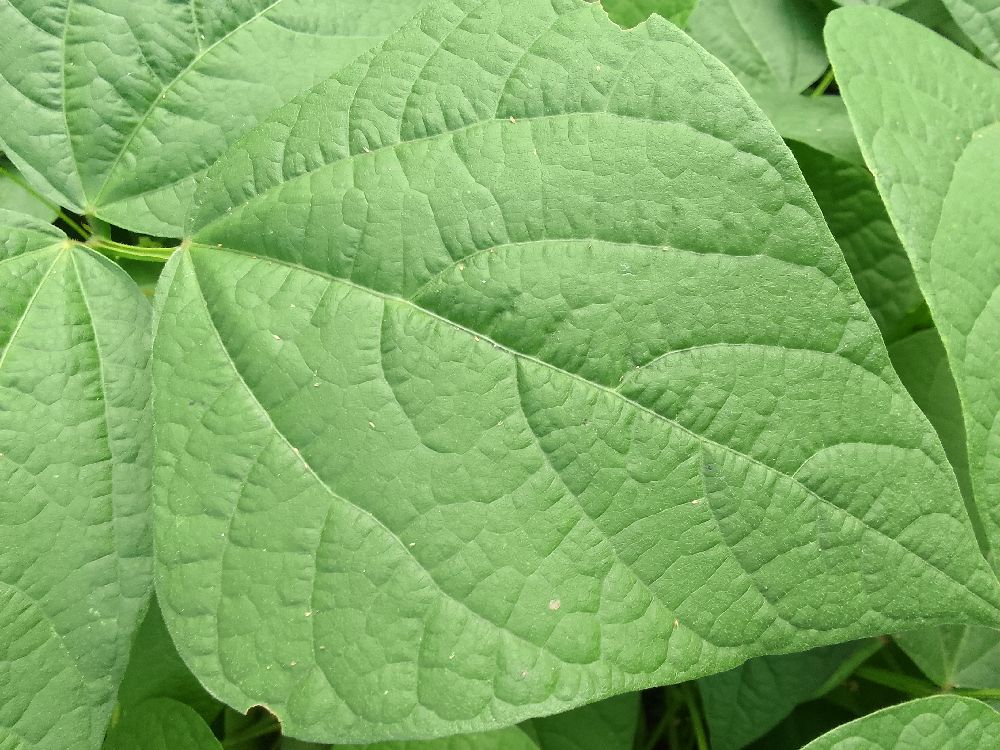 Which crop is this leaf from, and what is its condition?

common bean, healthy
